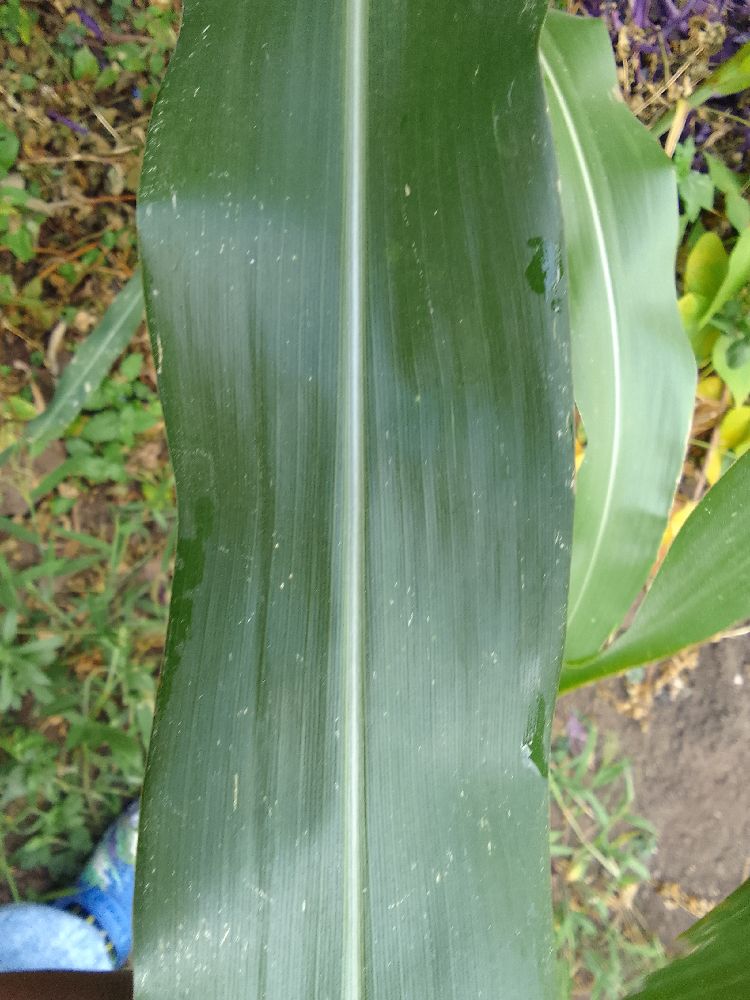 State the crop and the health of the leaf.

maize, healthy
